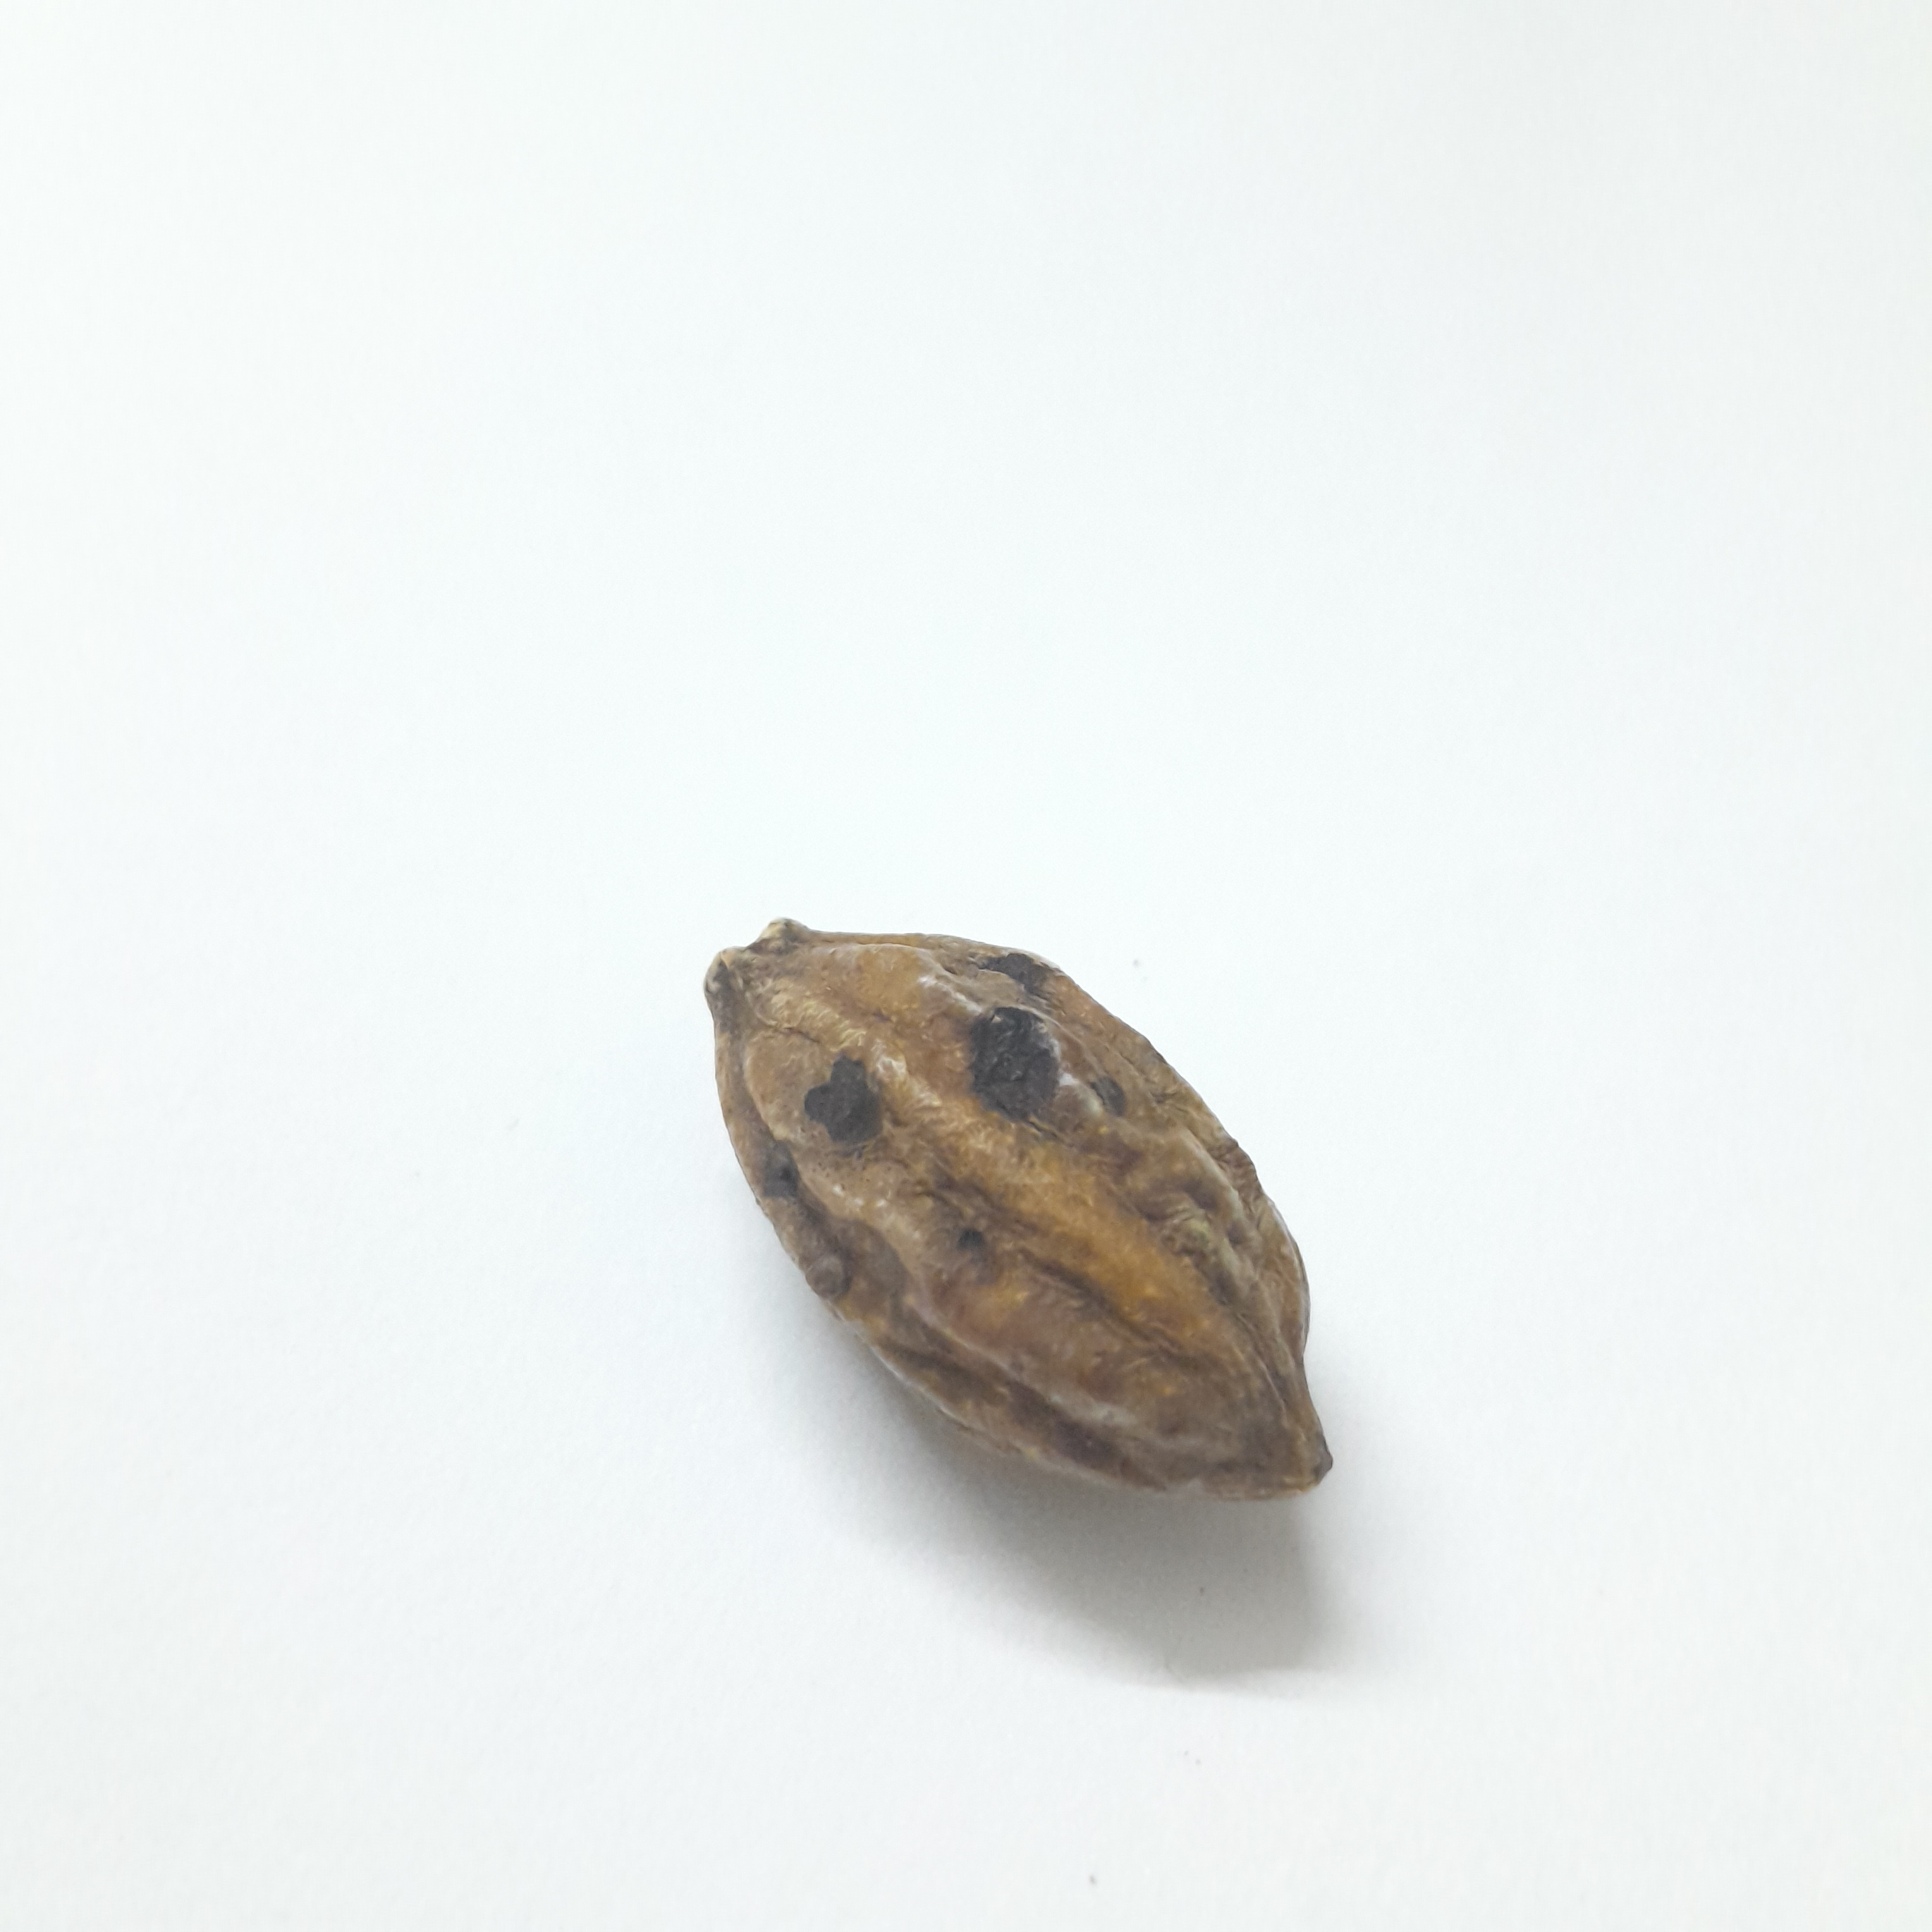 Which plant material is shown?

hirdaa
